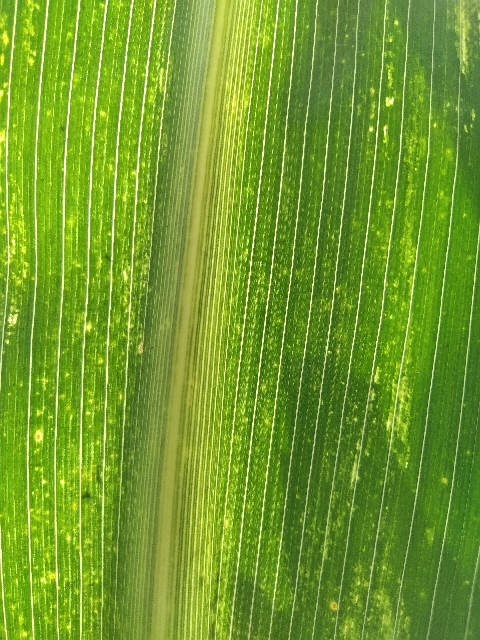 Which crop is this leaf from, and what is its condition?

maize, maize lethal necrosis
